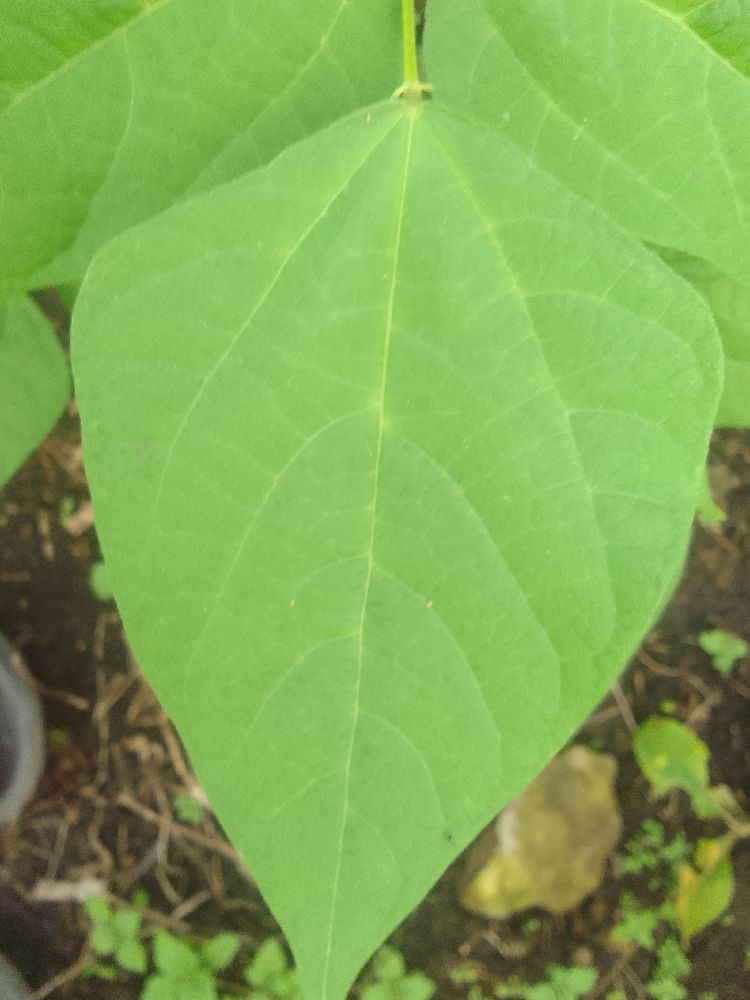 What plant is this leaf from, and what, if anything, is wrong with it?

common bean, healthy
